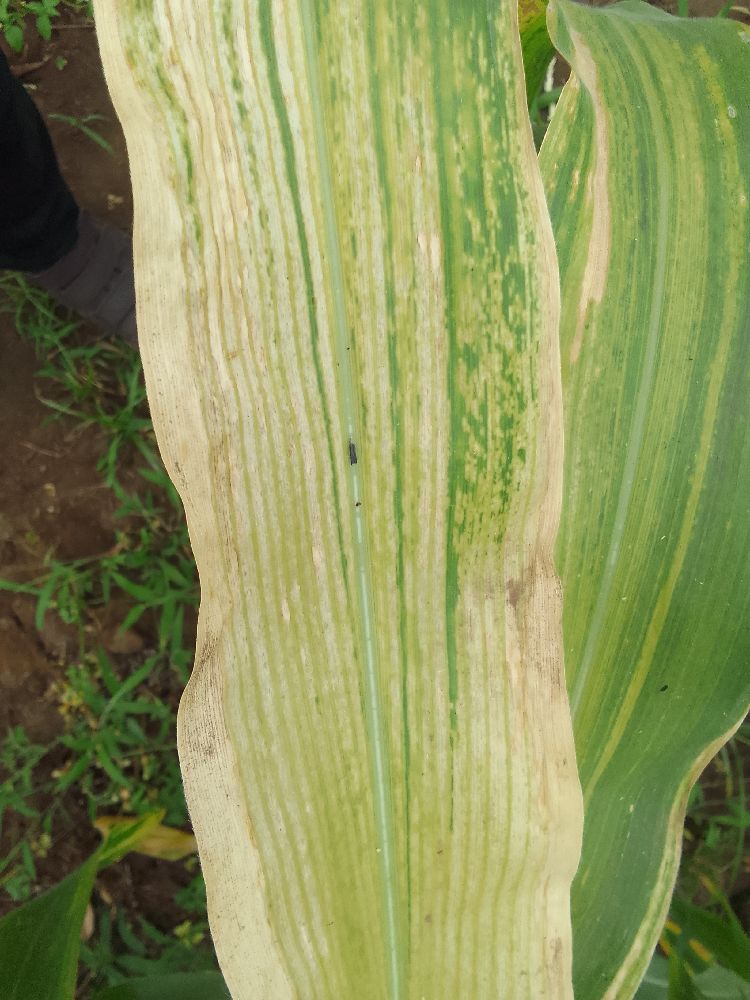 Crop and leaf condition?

maize, maize lethal necrosis
